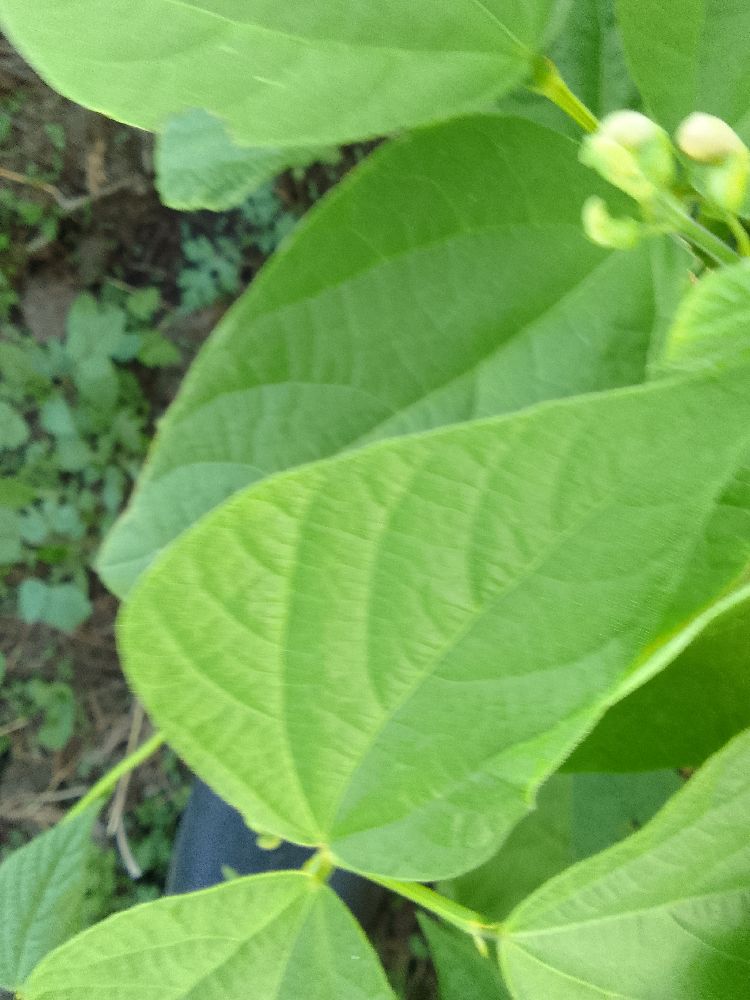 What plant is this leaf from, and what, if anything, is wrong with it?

common bean, healthy
